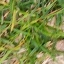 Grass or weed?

grass
